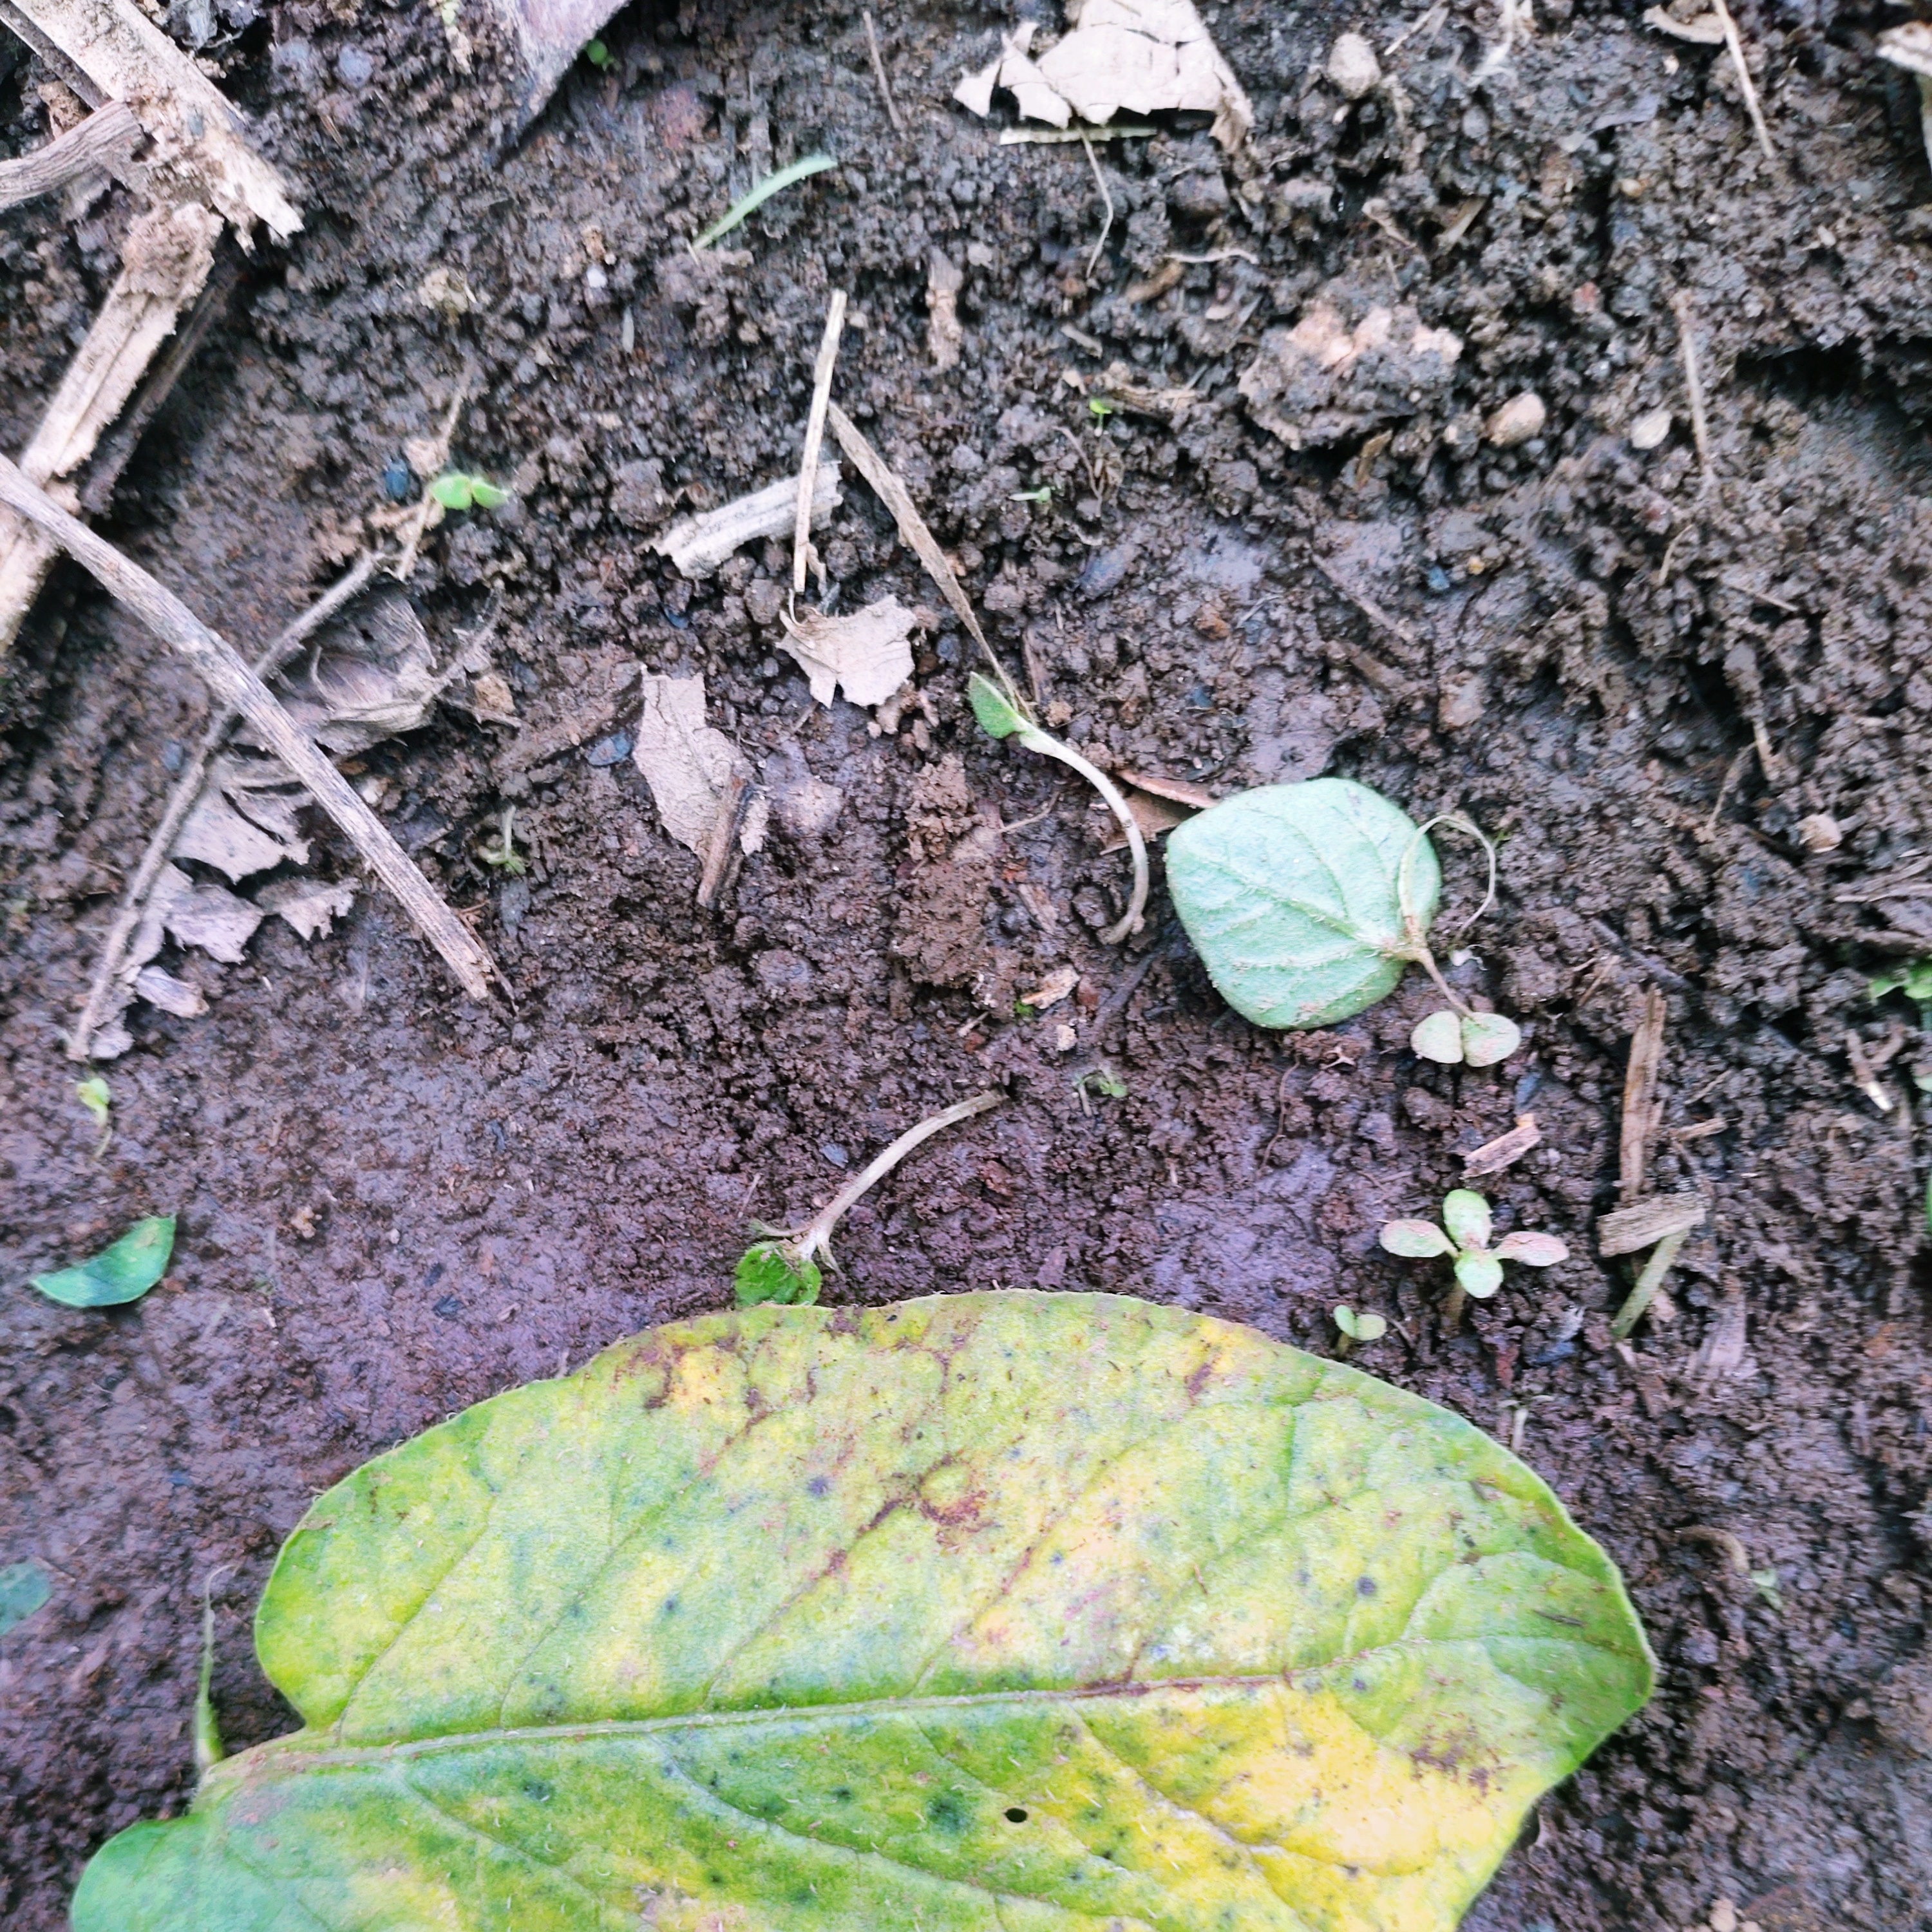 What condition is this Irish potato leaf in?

late blight
